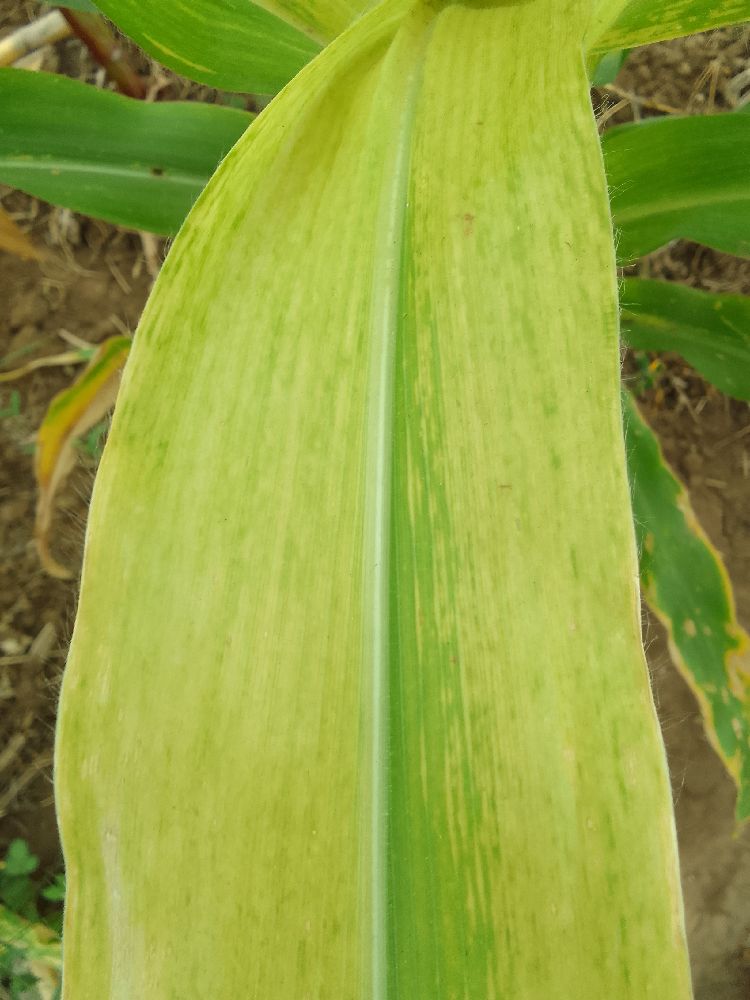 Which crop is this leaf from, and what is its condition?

maize, maize lethal necrosis
